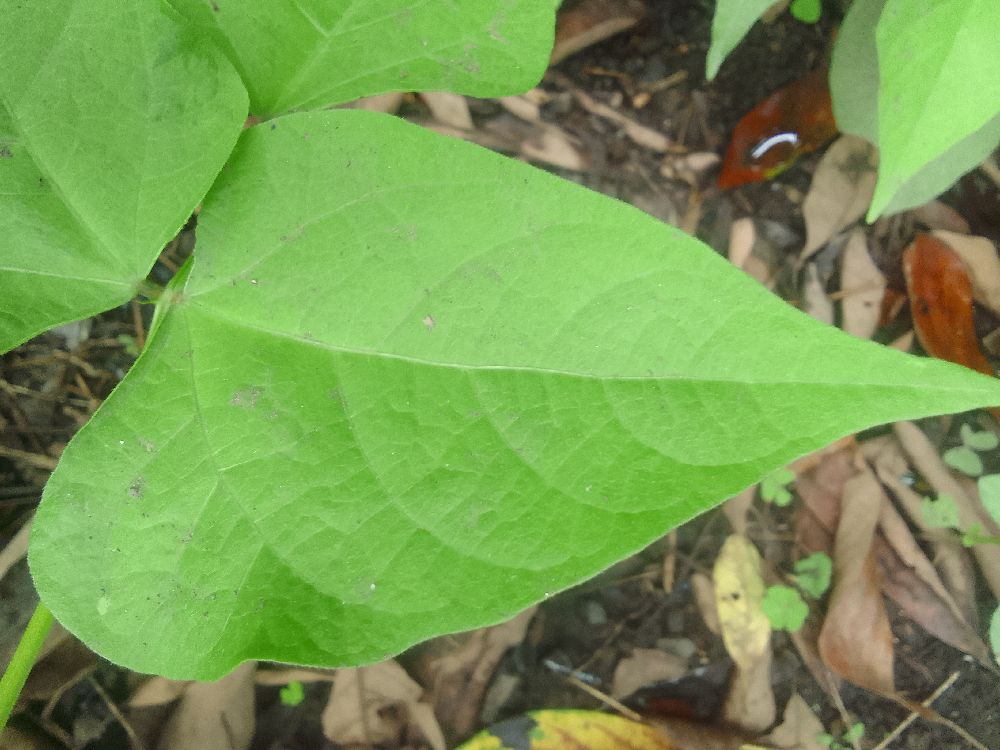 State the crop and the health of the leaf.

common bean, healthy
